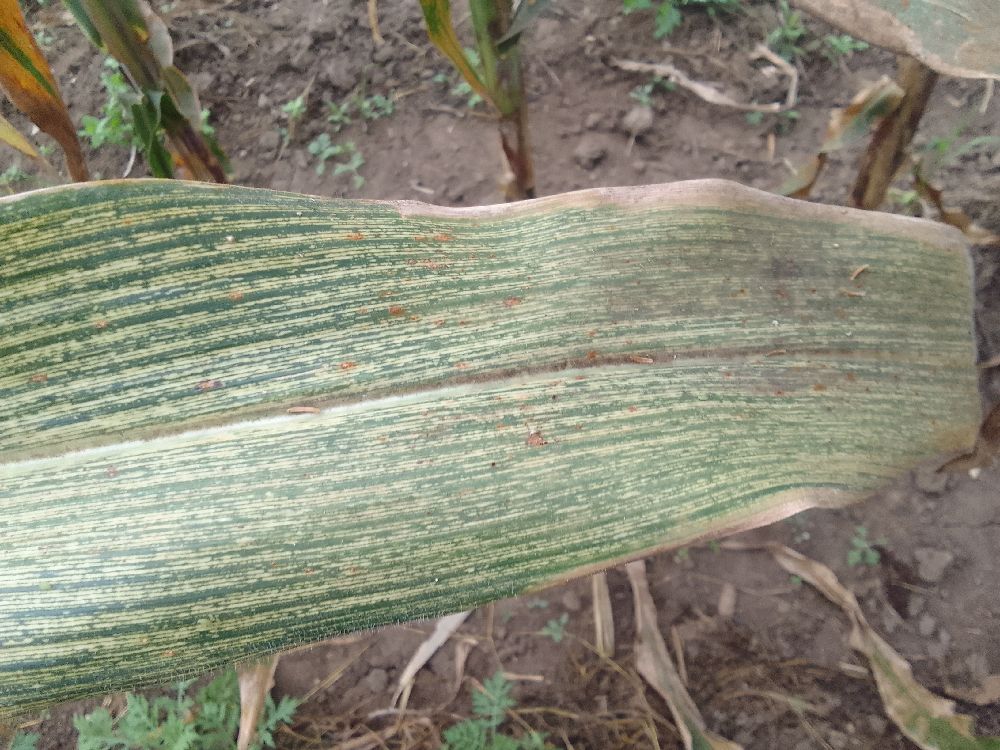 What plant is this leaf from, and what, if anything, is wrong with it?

maize, maize streak virus
